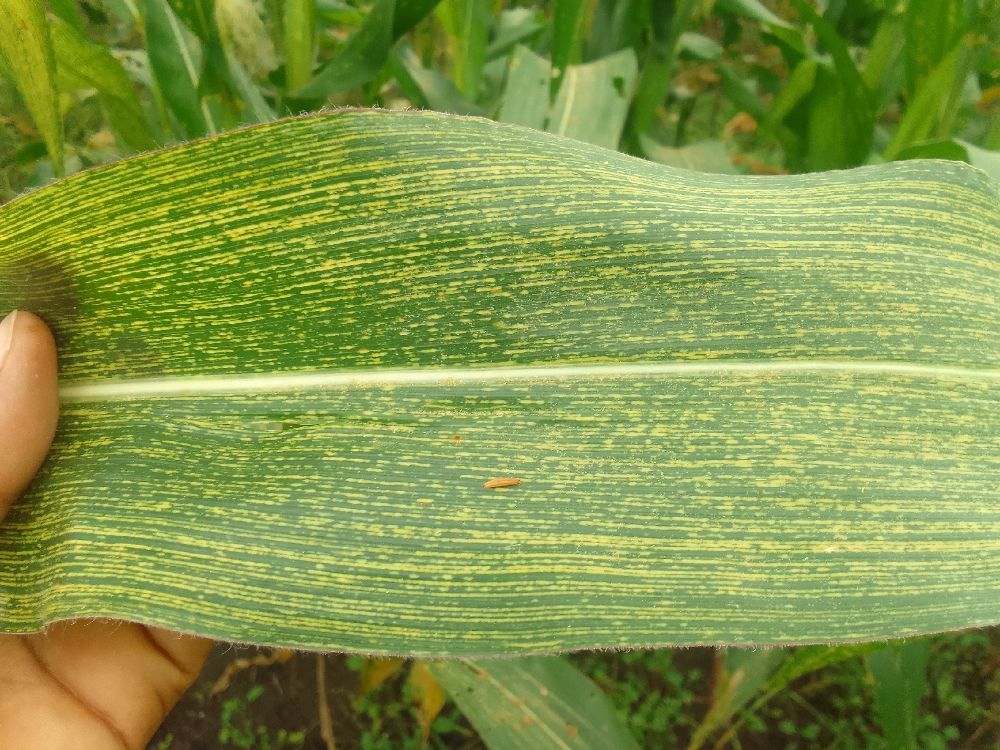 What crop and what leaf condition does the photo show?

maize, maize streak virus
